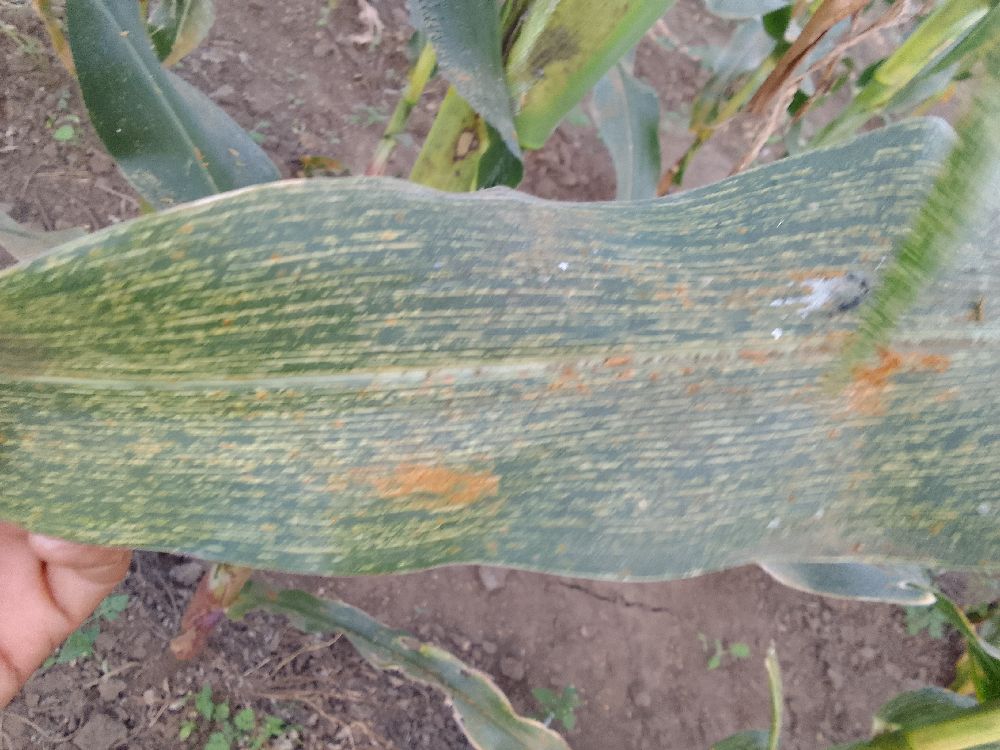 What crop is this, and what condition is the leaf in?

maize, maize streak virus
